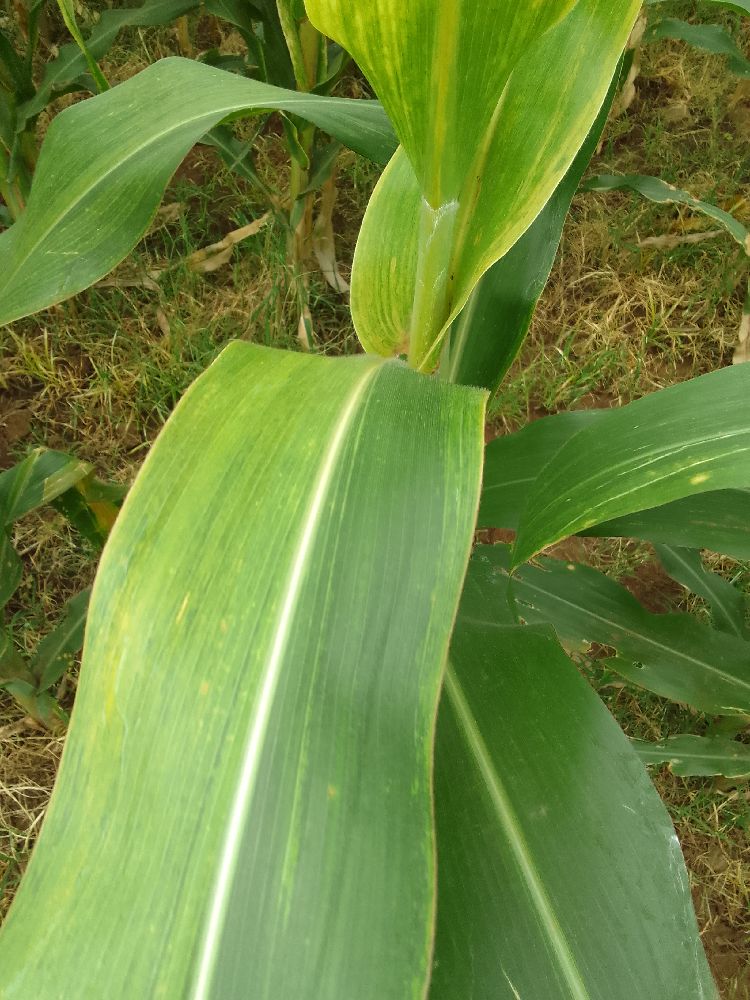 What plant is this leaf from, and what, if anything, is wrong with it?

maize, maize lethal necrosis
